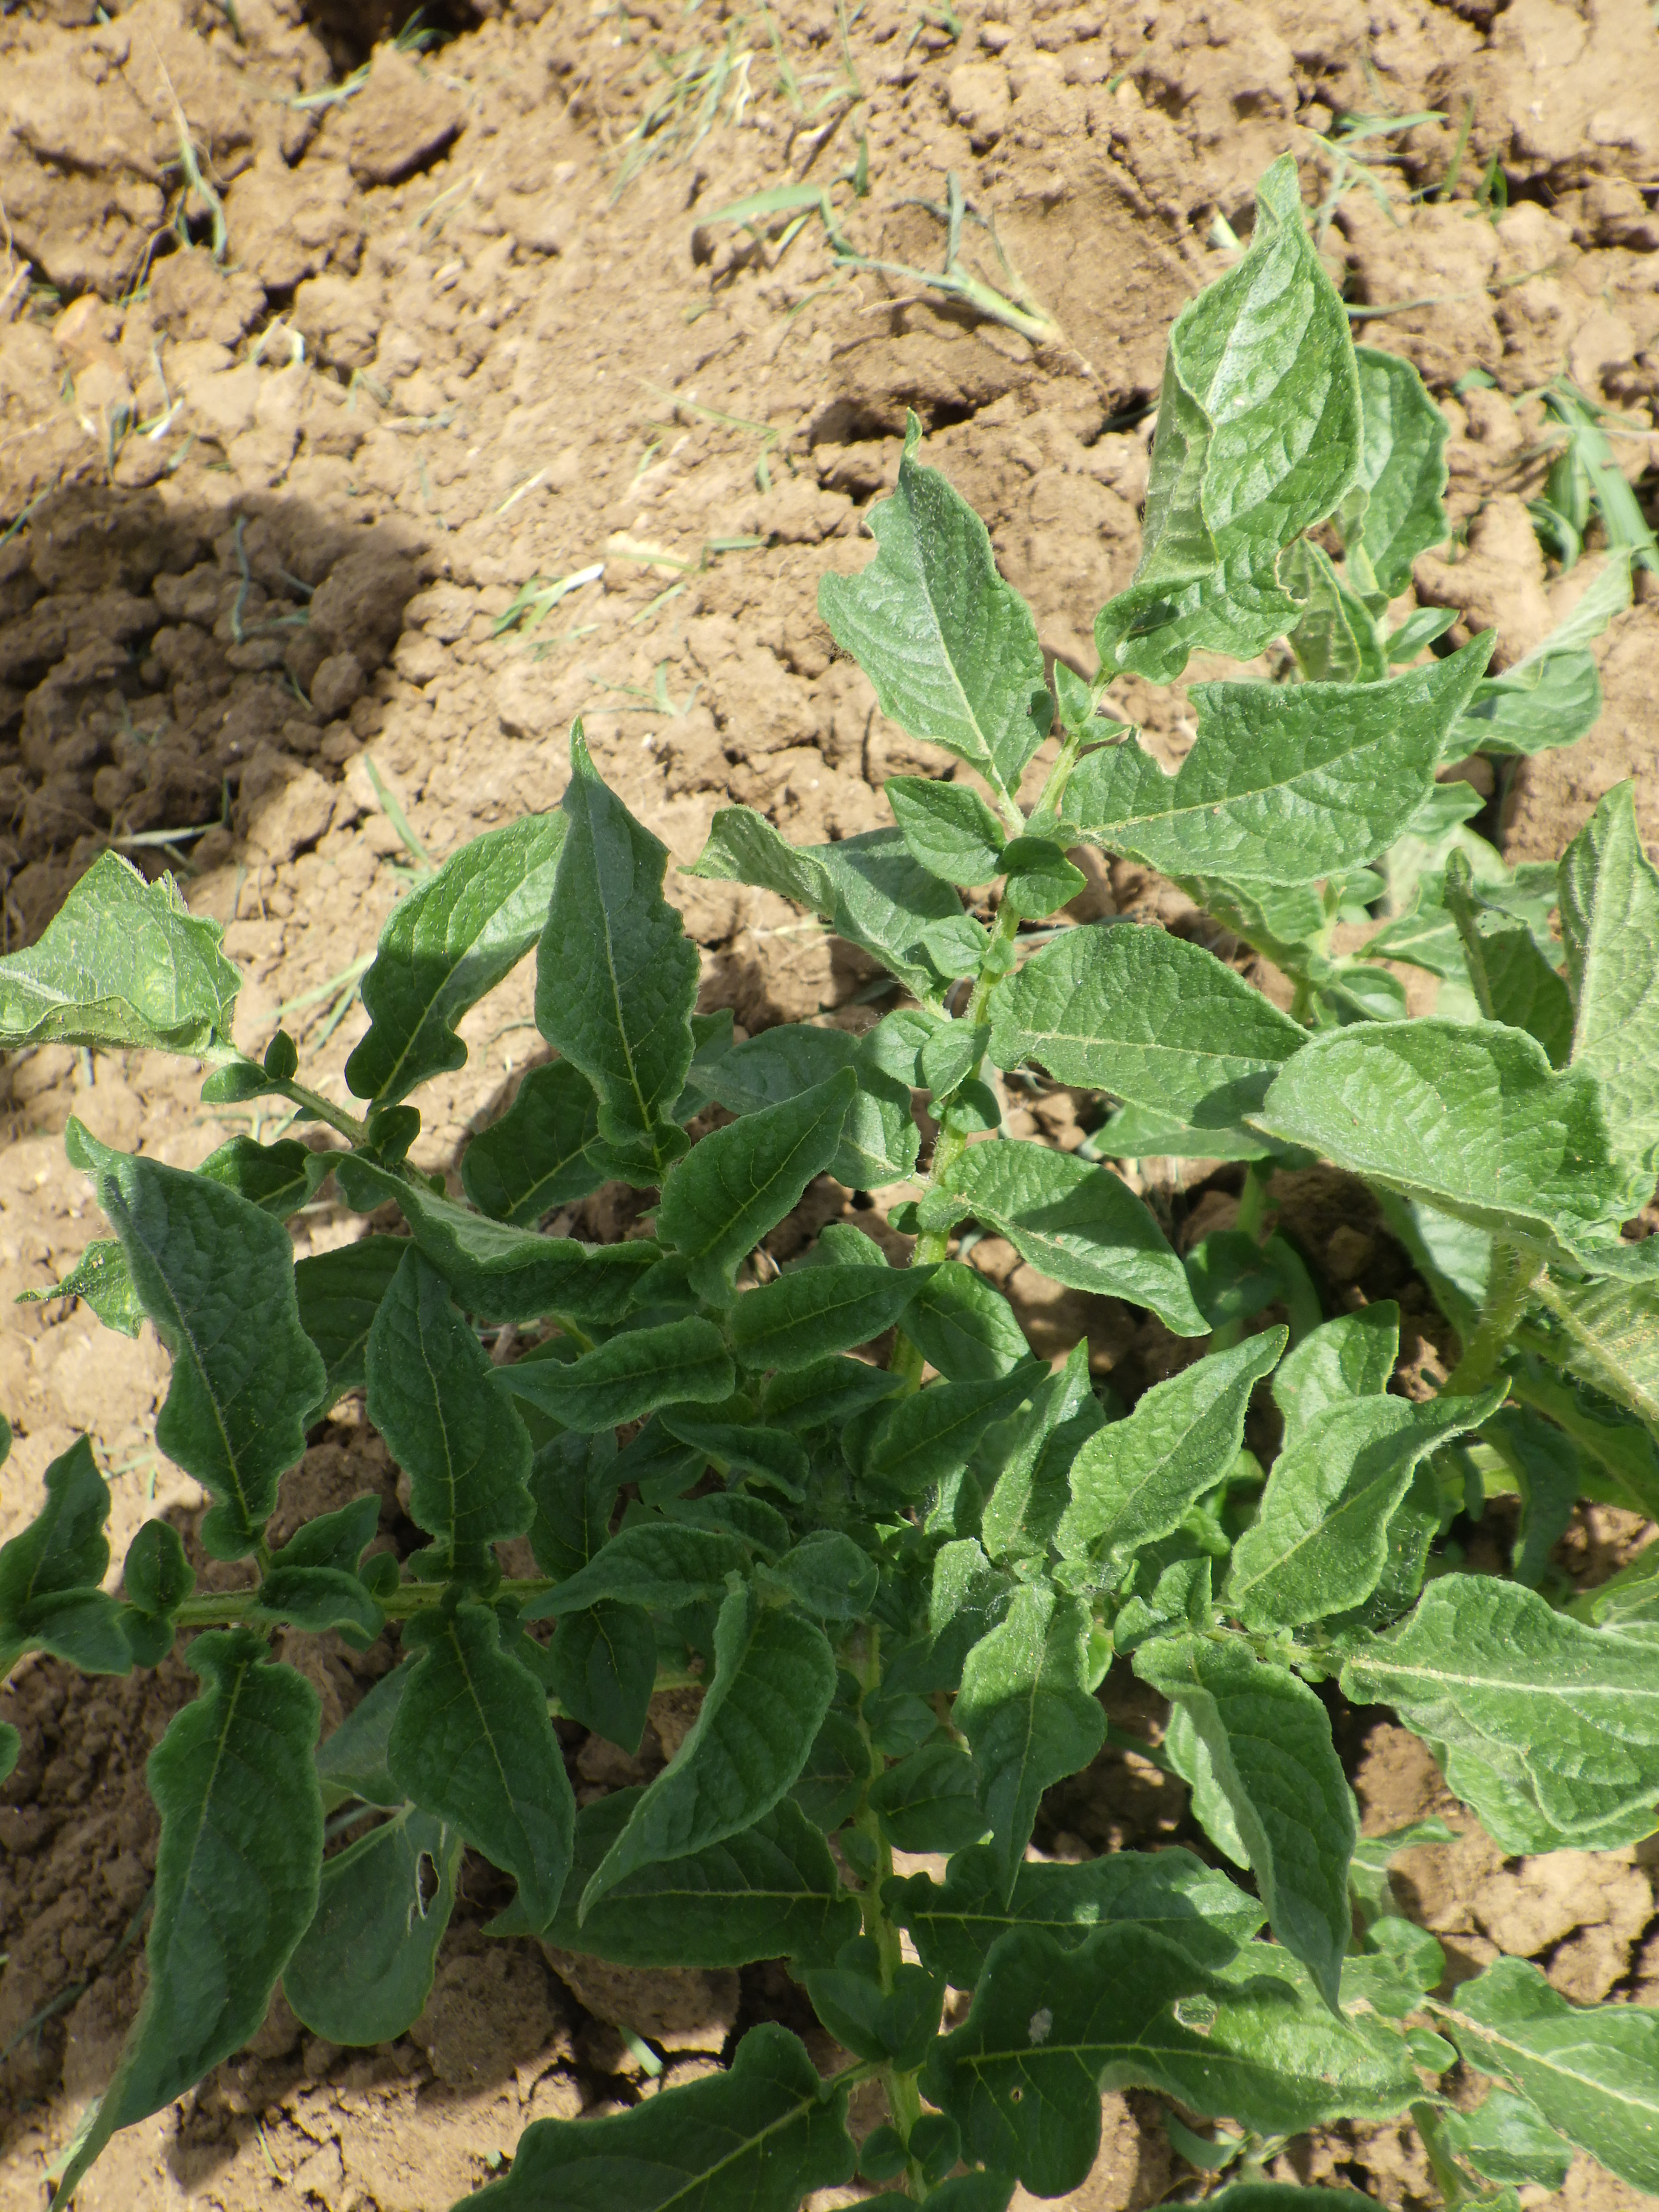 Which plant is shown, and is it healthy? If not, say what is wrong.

potato, phytophagous
